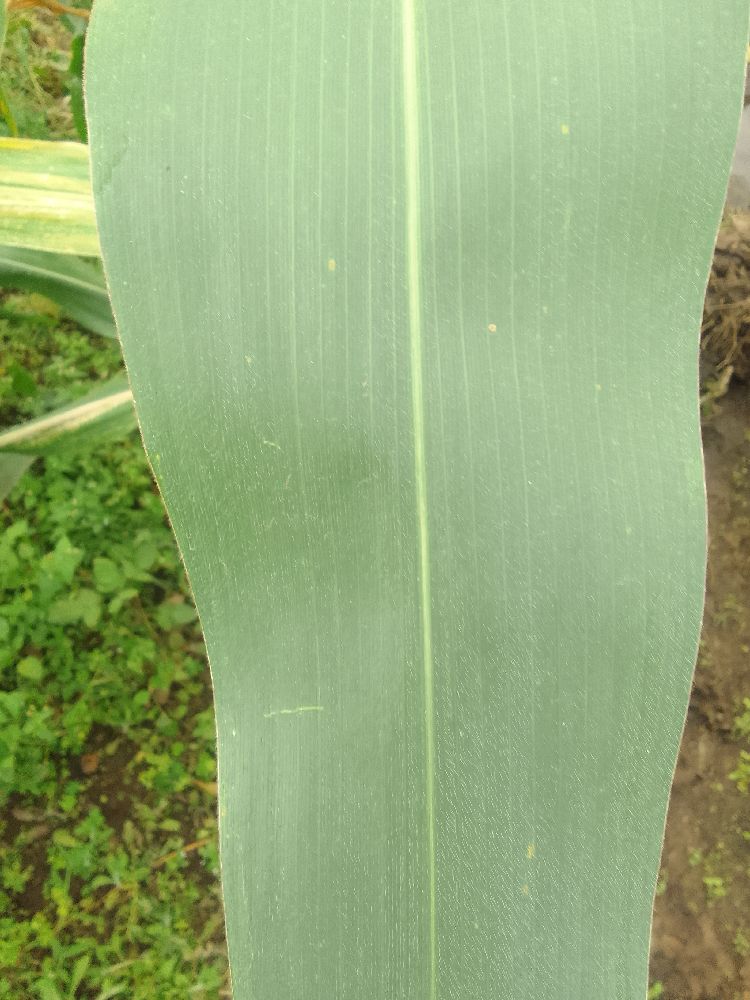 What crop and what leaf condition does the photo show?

maize, healthy
